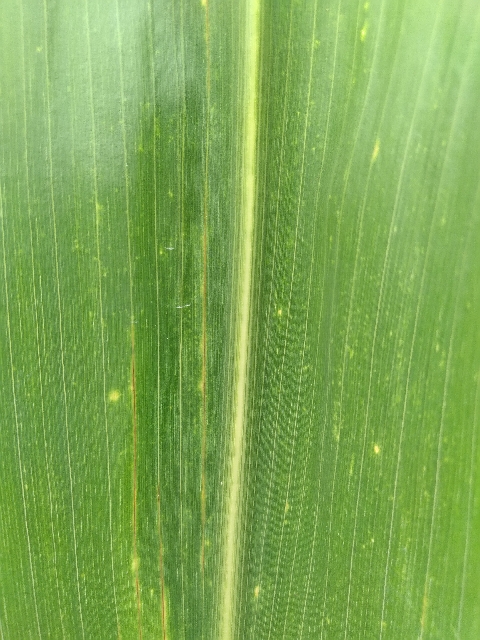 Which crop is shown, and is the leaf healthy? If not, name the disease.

maize, maize lethal necrosis
